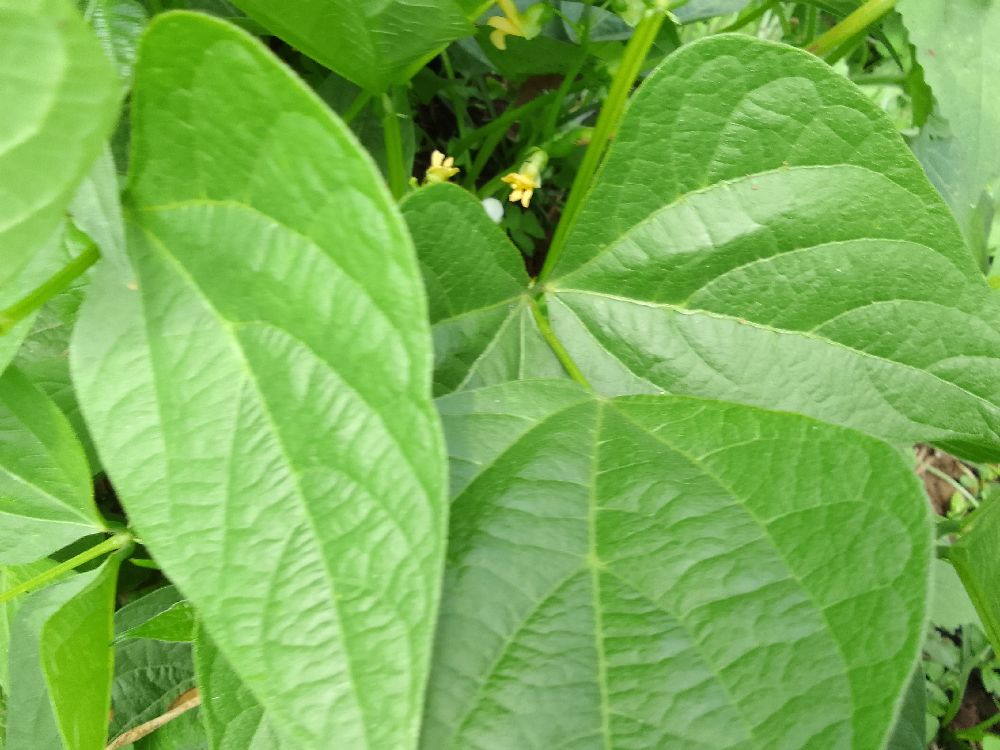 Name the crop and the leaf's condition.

common bean, healthy
